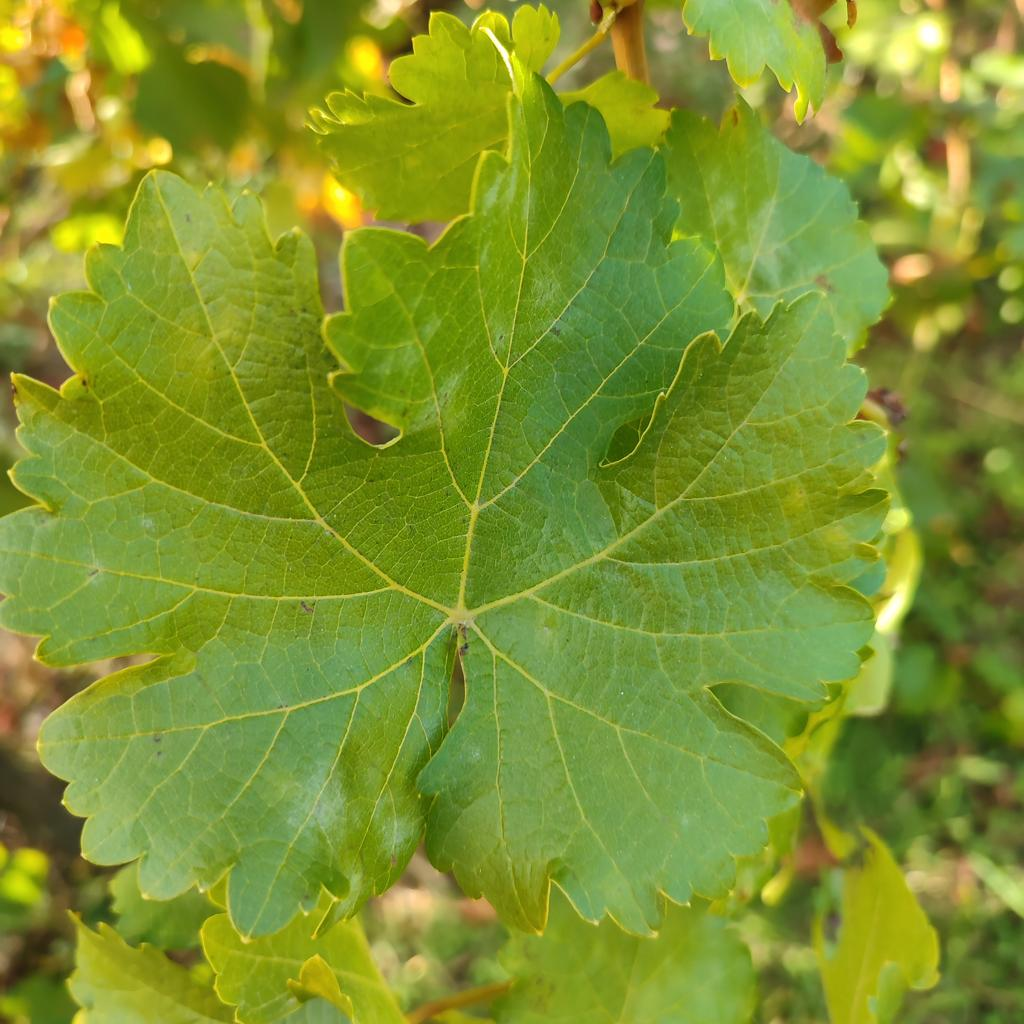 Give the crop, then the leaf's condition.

grapevine, powdery mildew
